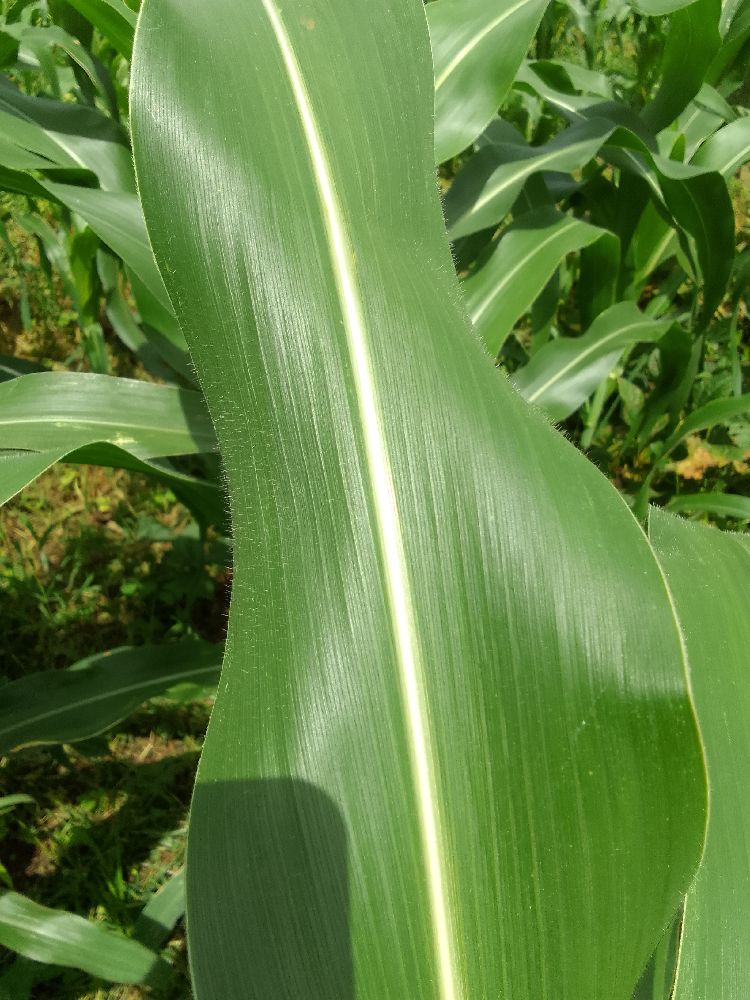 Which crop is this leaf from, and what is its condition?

maize, healthy
